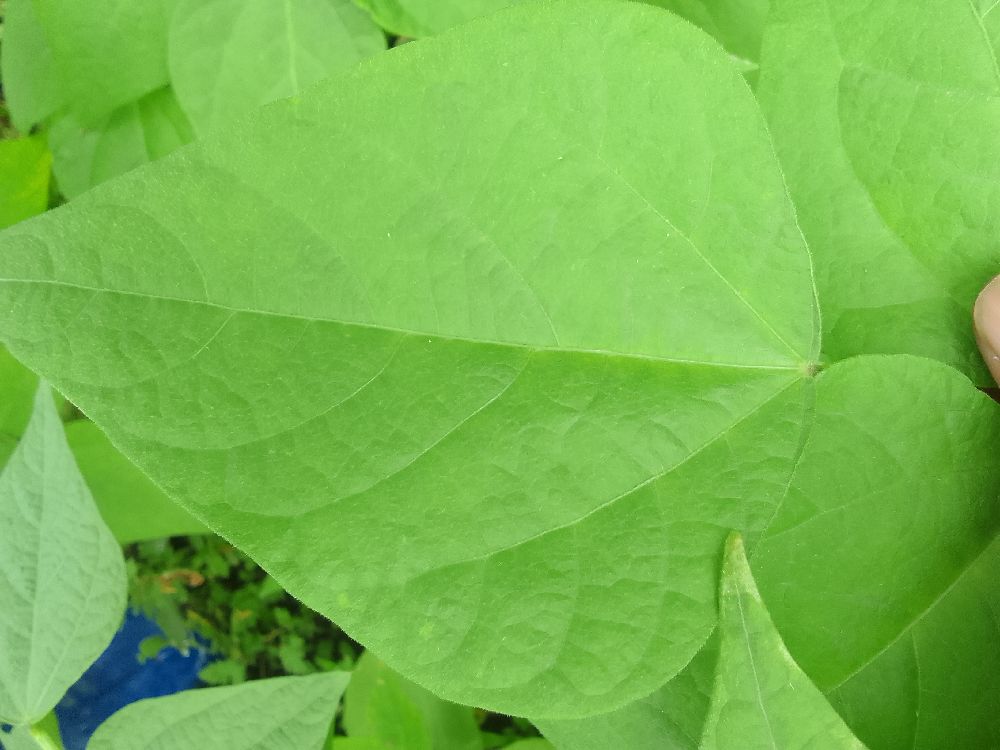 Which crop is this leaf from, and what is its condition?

common bean, healthy
